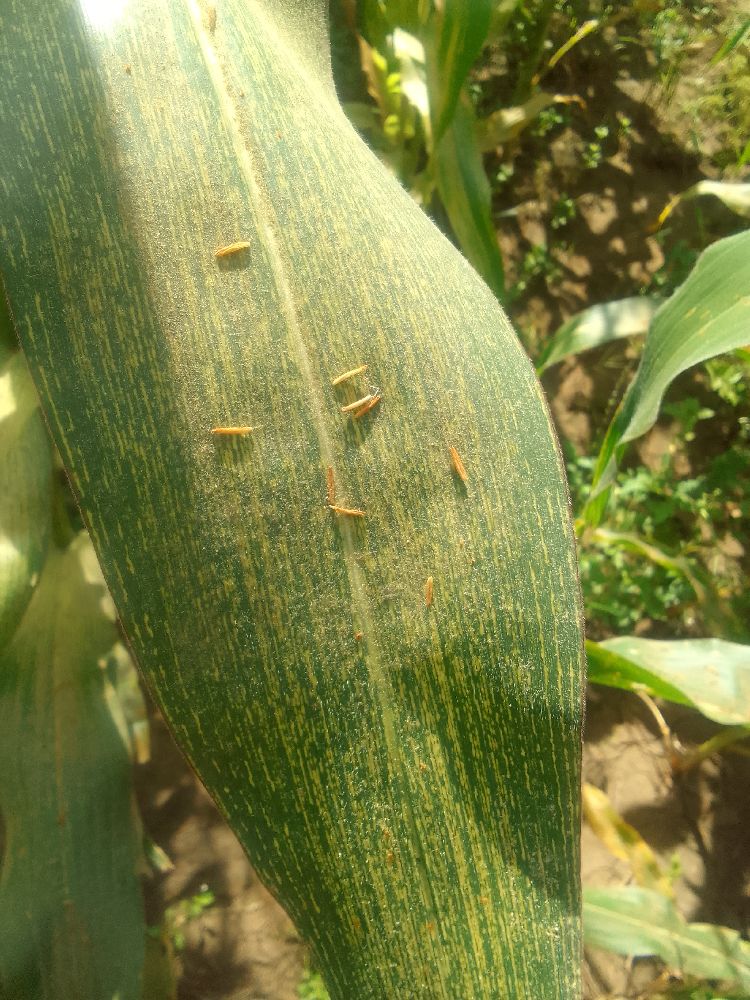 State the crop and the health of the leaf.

maize, maize streak virus
